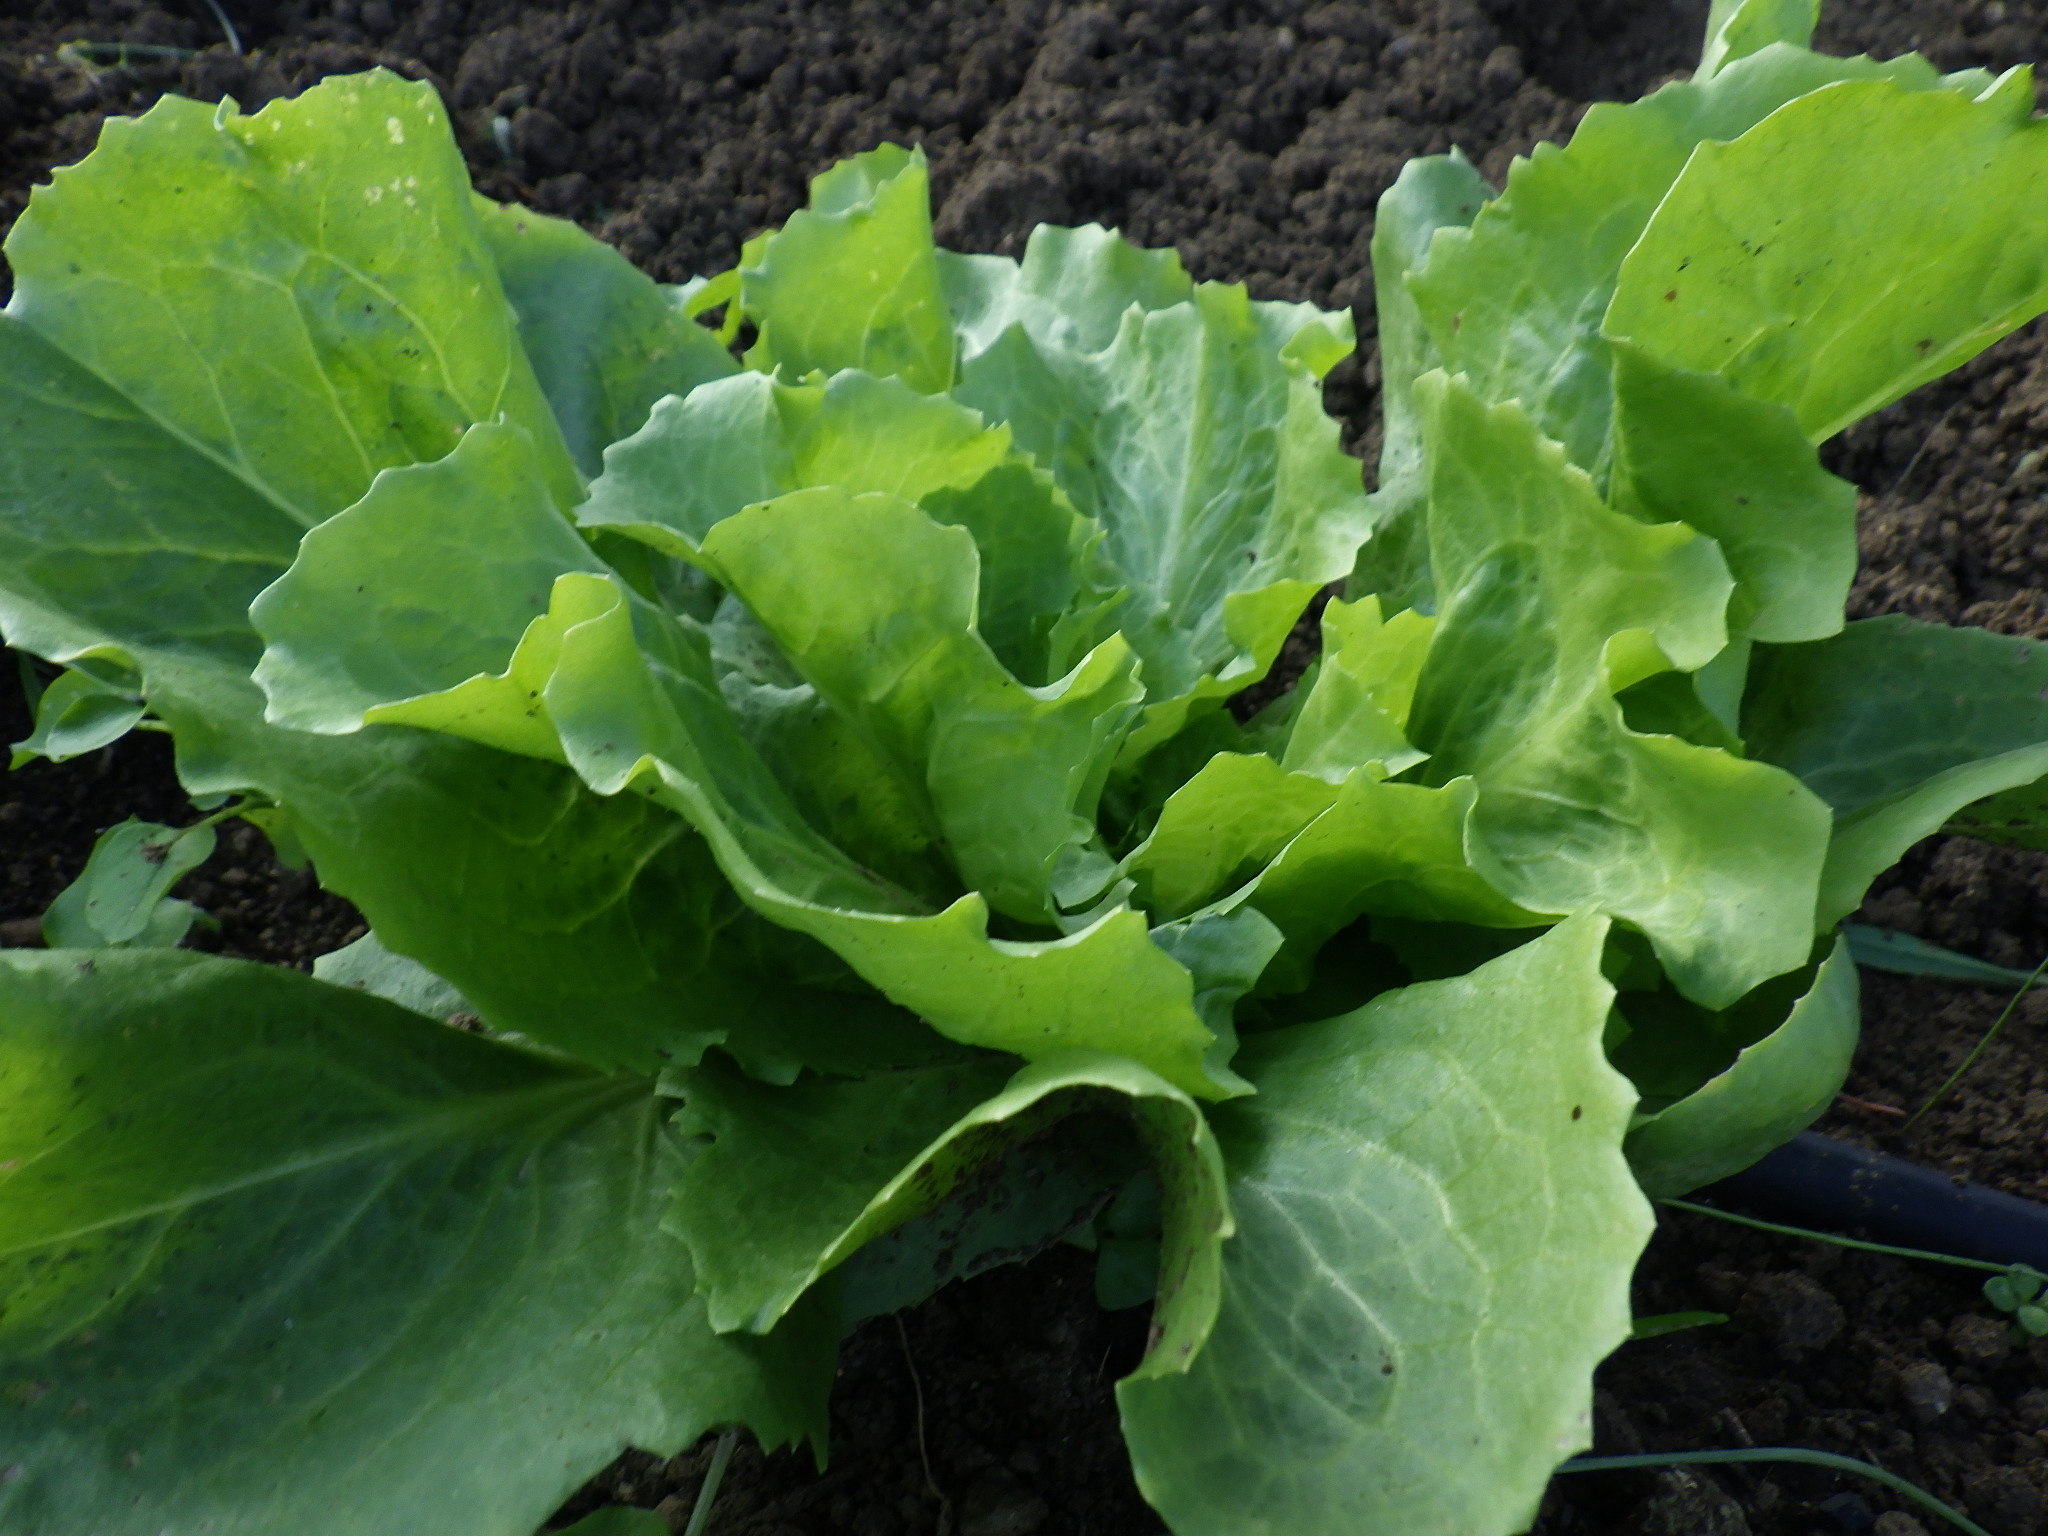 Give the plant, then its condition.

lettuce, healthy
